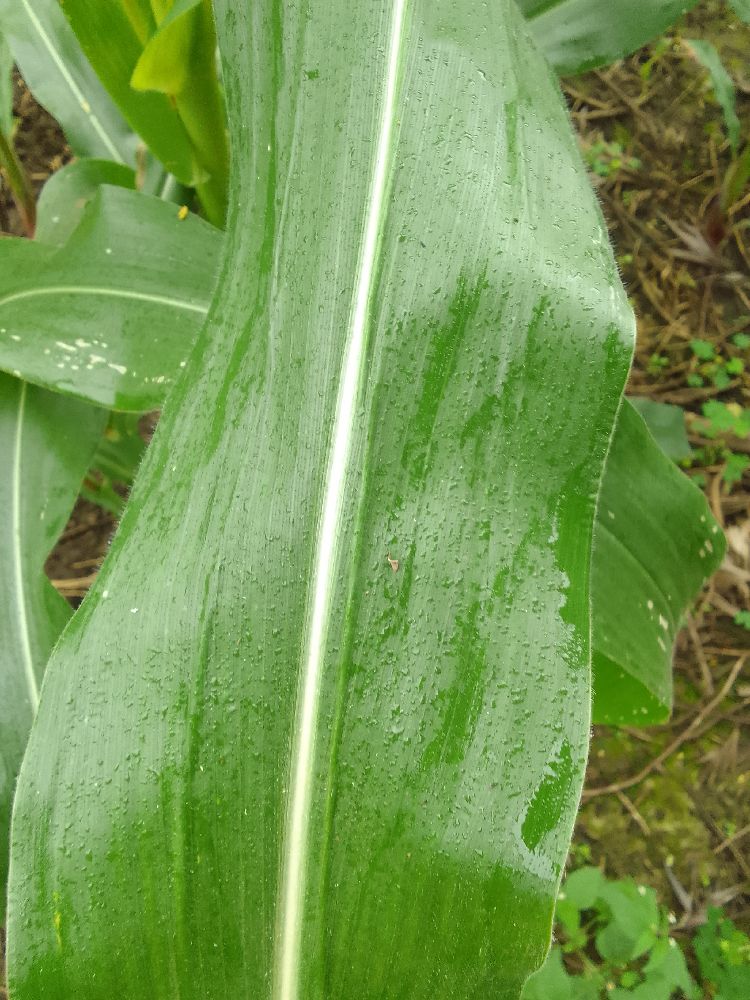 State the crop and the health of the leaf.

maize, healthy
